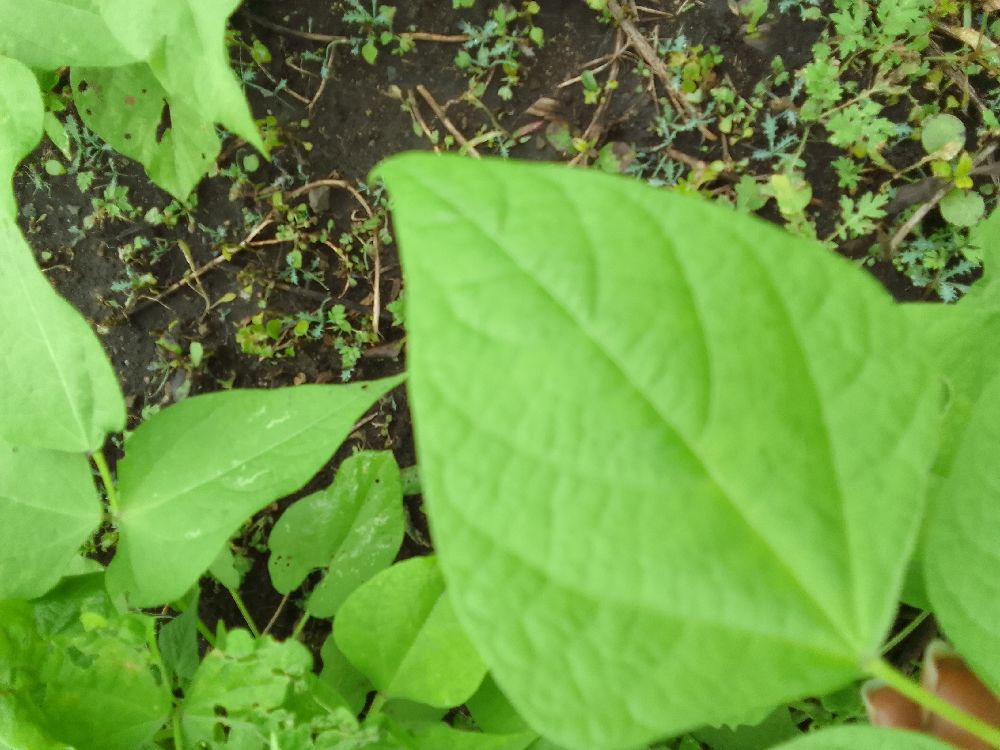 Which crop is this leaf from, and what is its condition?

common bean, healthy
